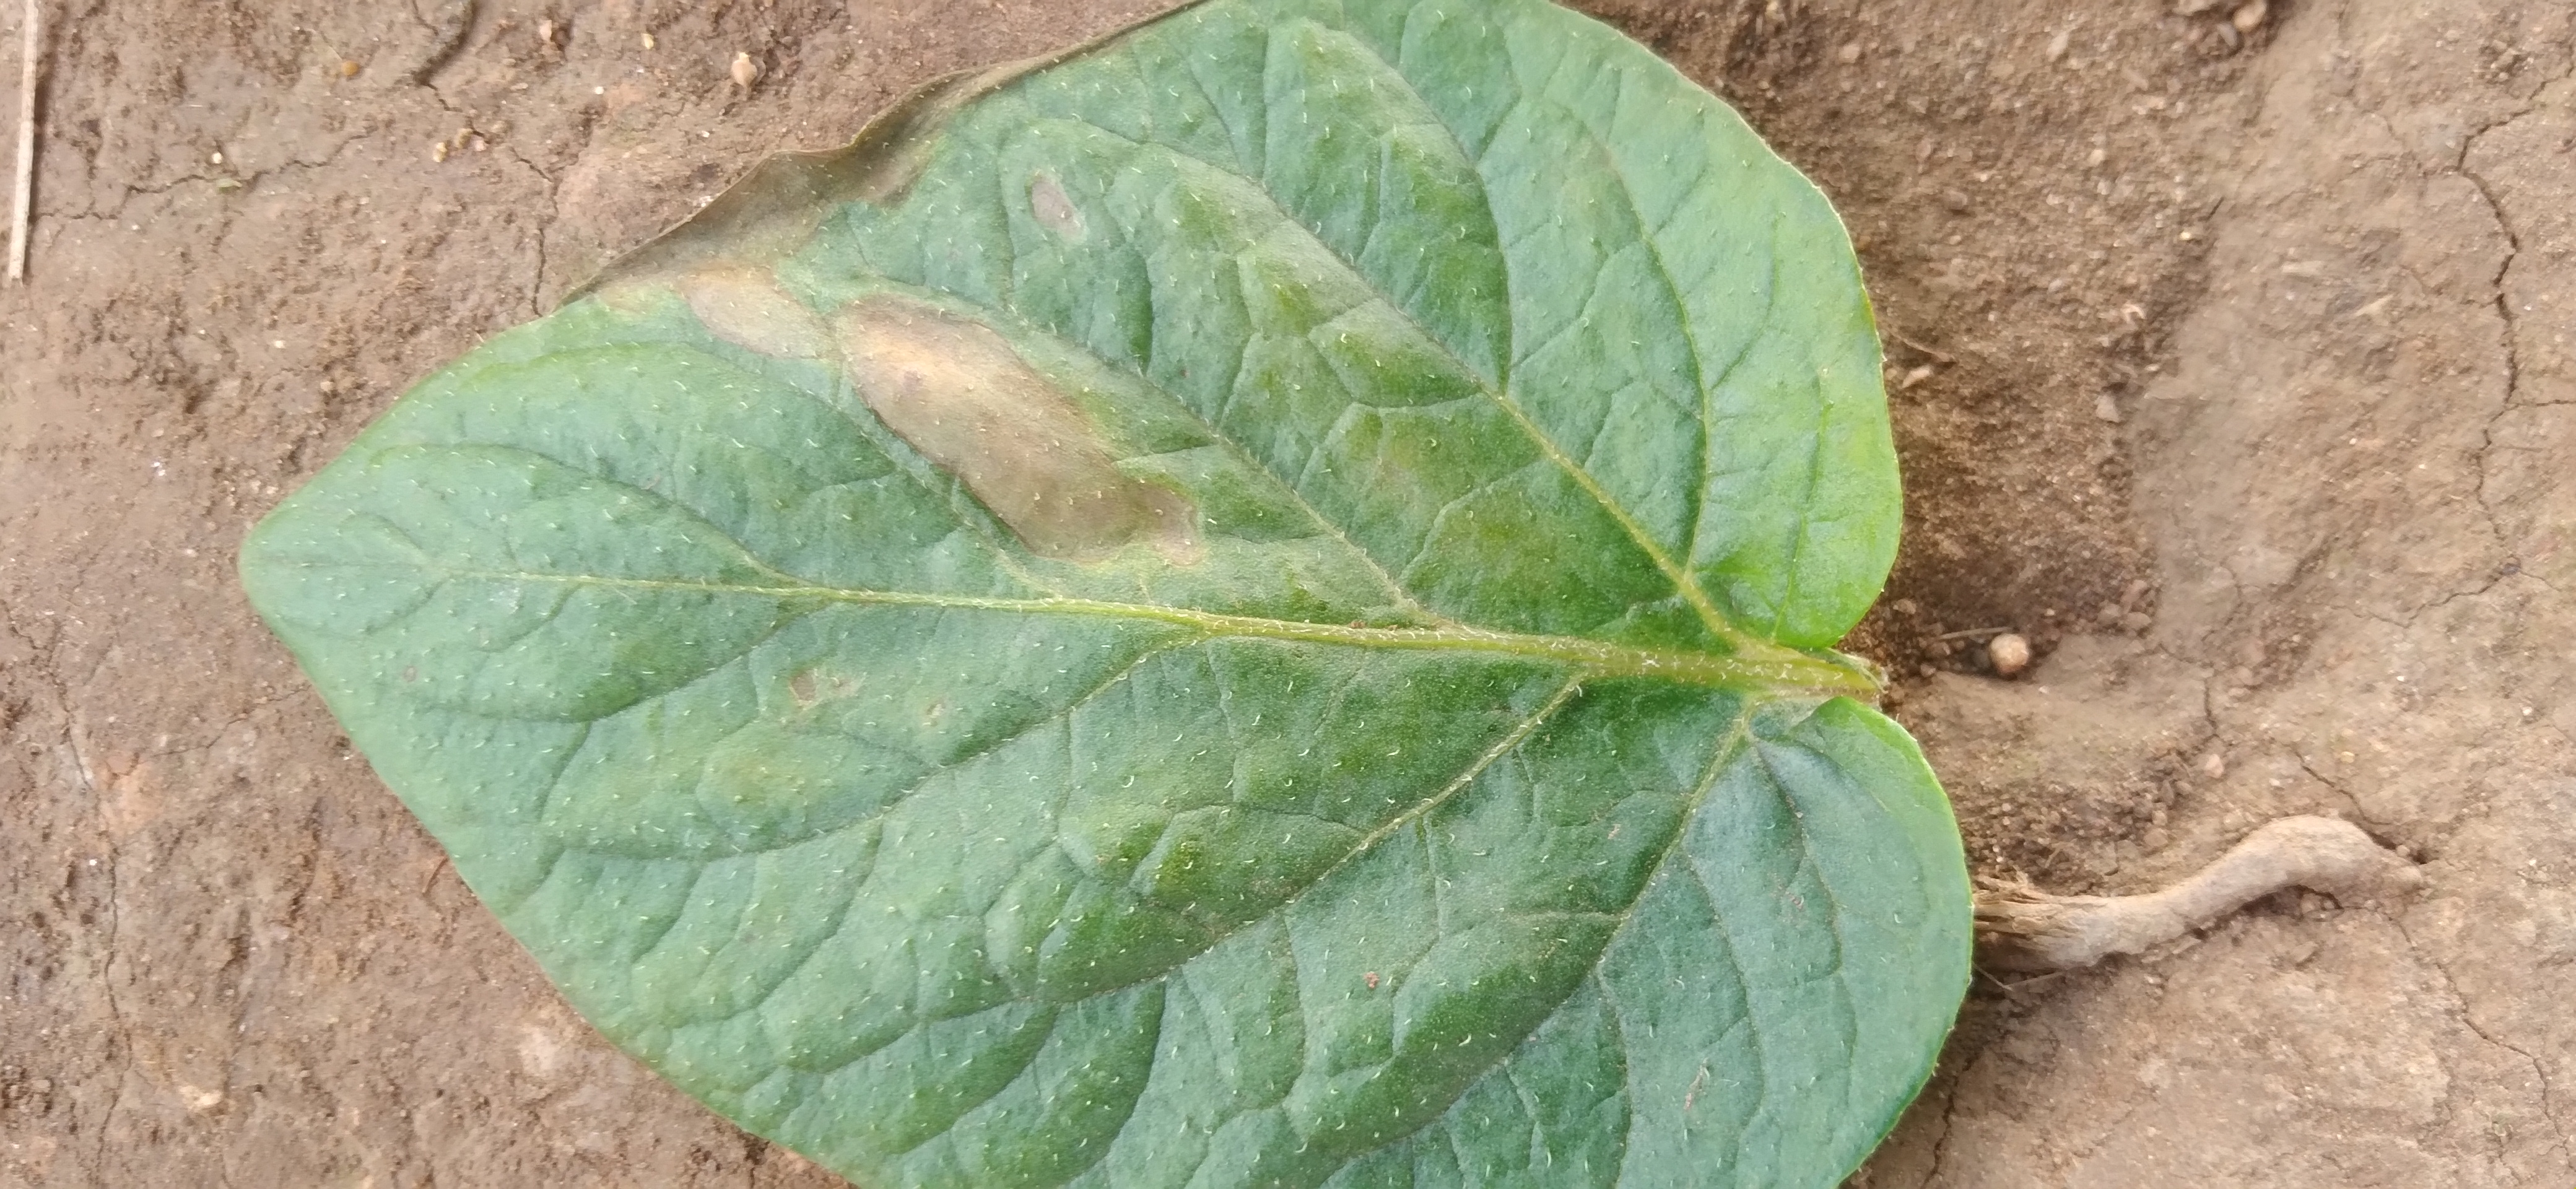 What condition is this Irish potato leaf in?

early blight
